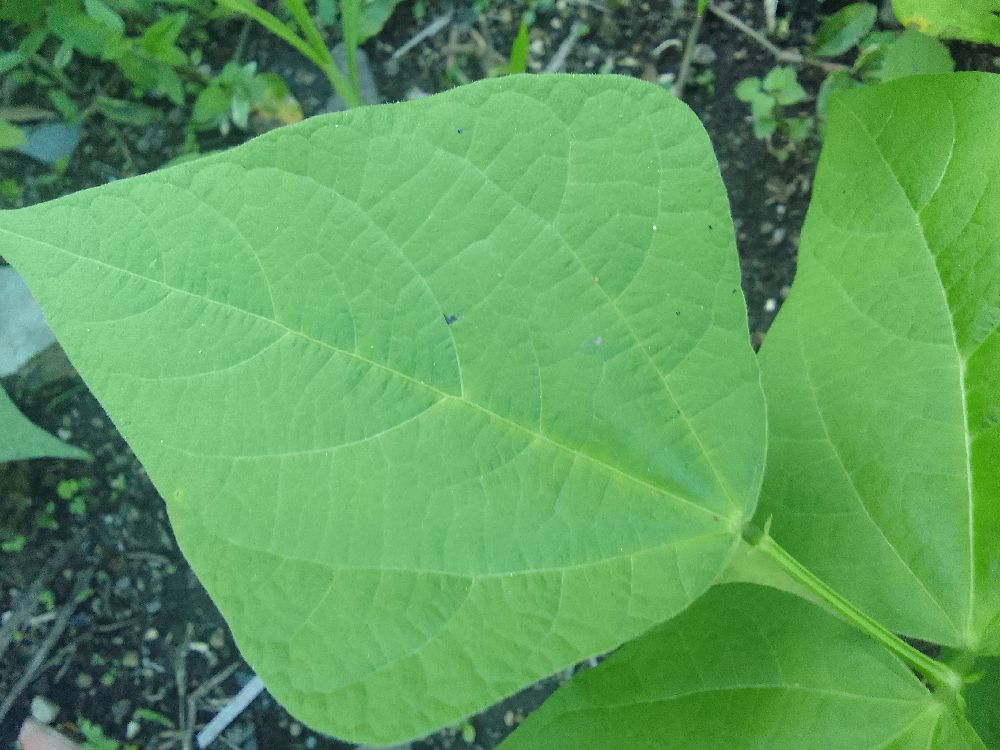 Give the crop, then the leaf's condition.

common bean, healthy
